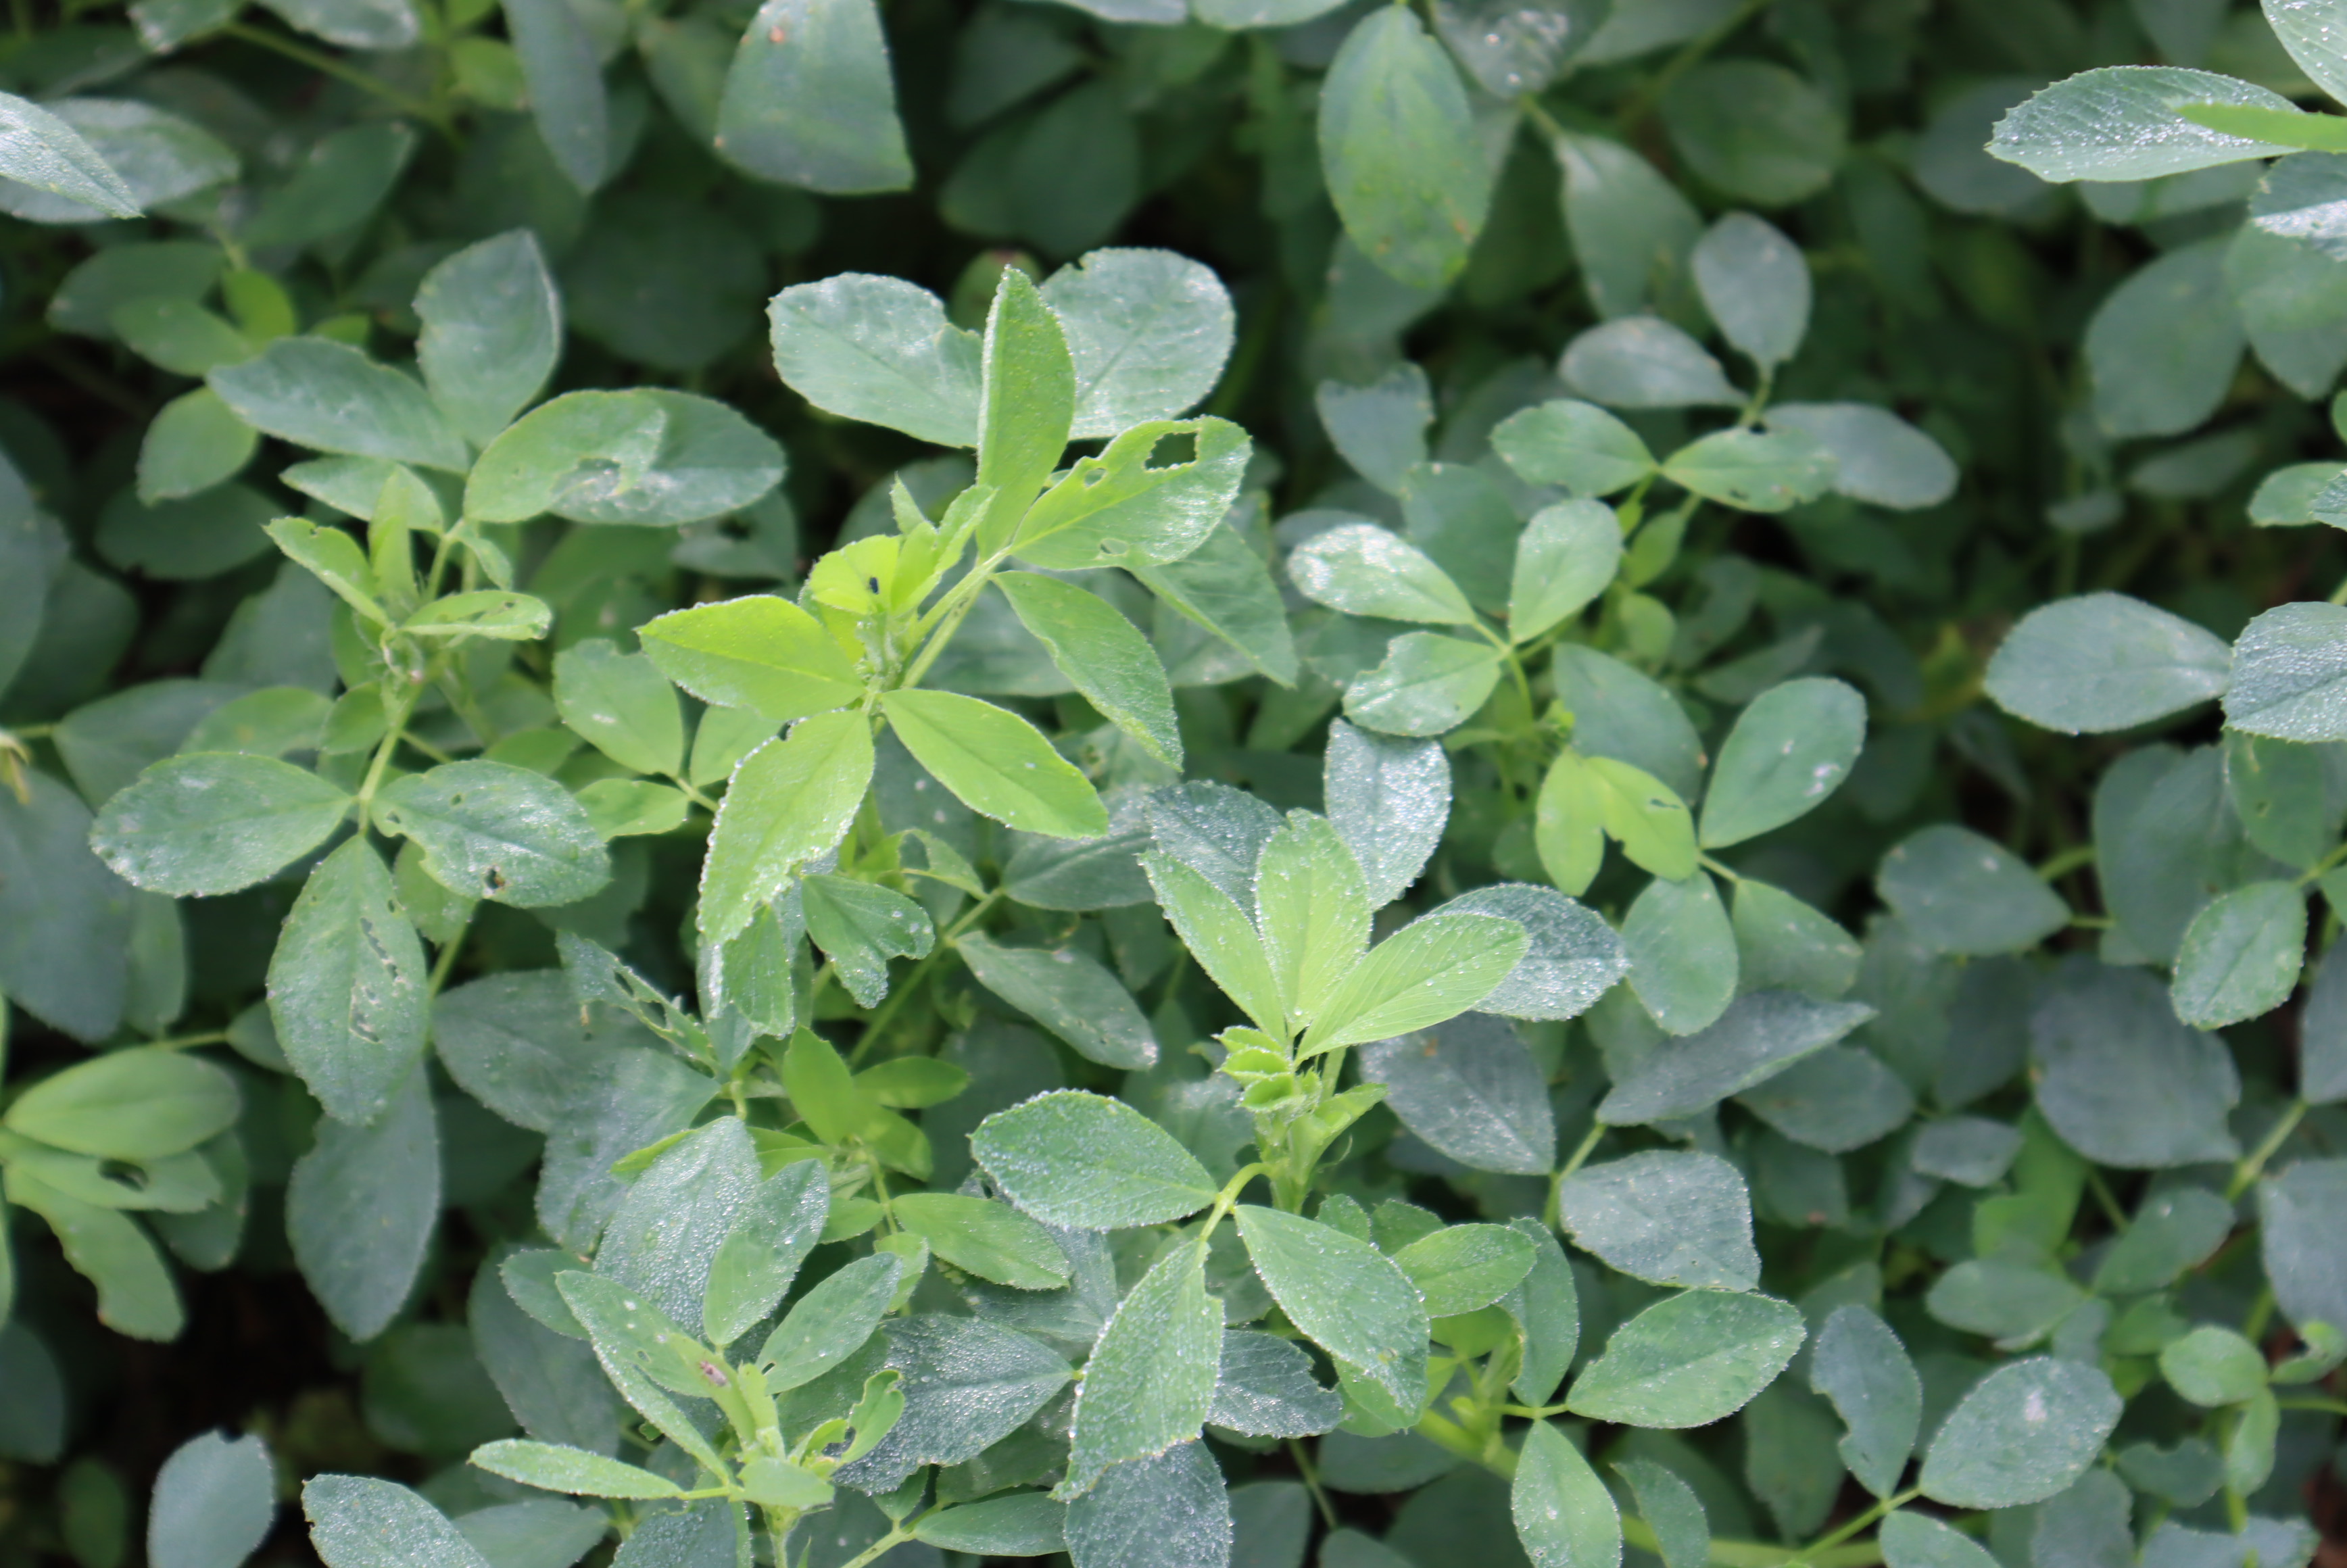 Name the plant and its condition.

alfalfa, phytophagous
